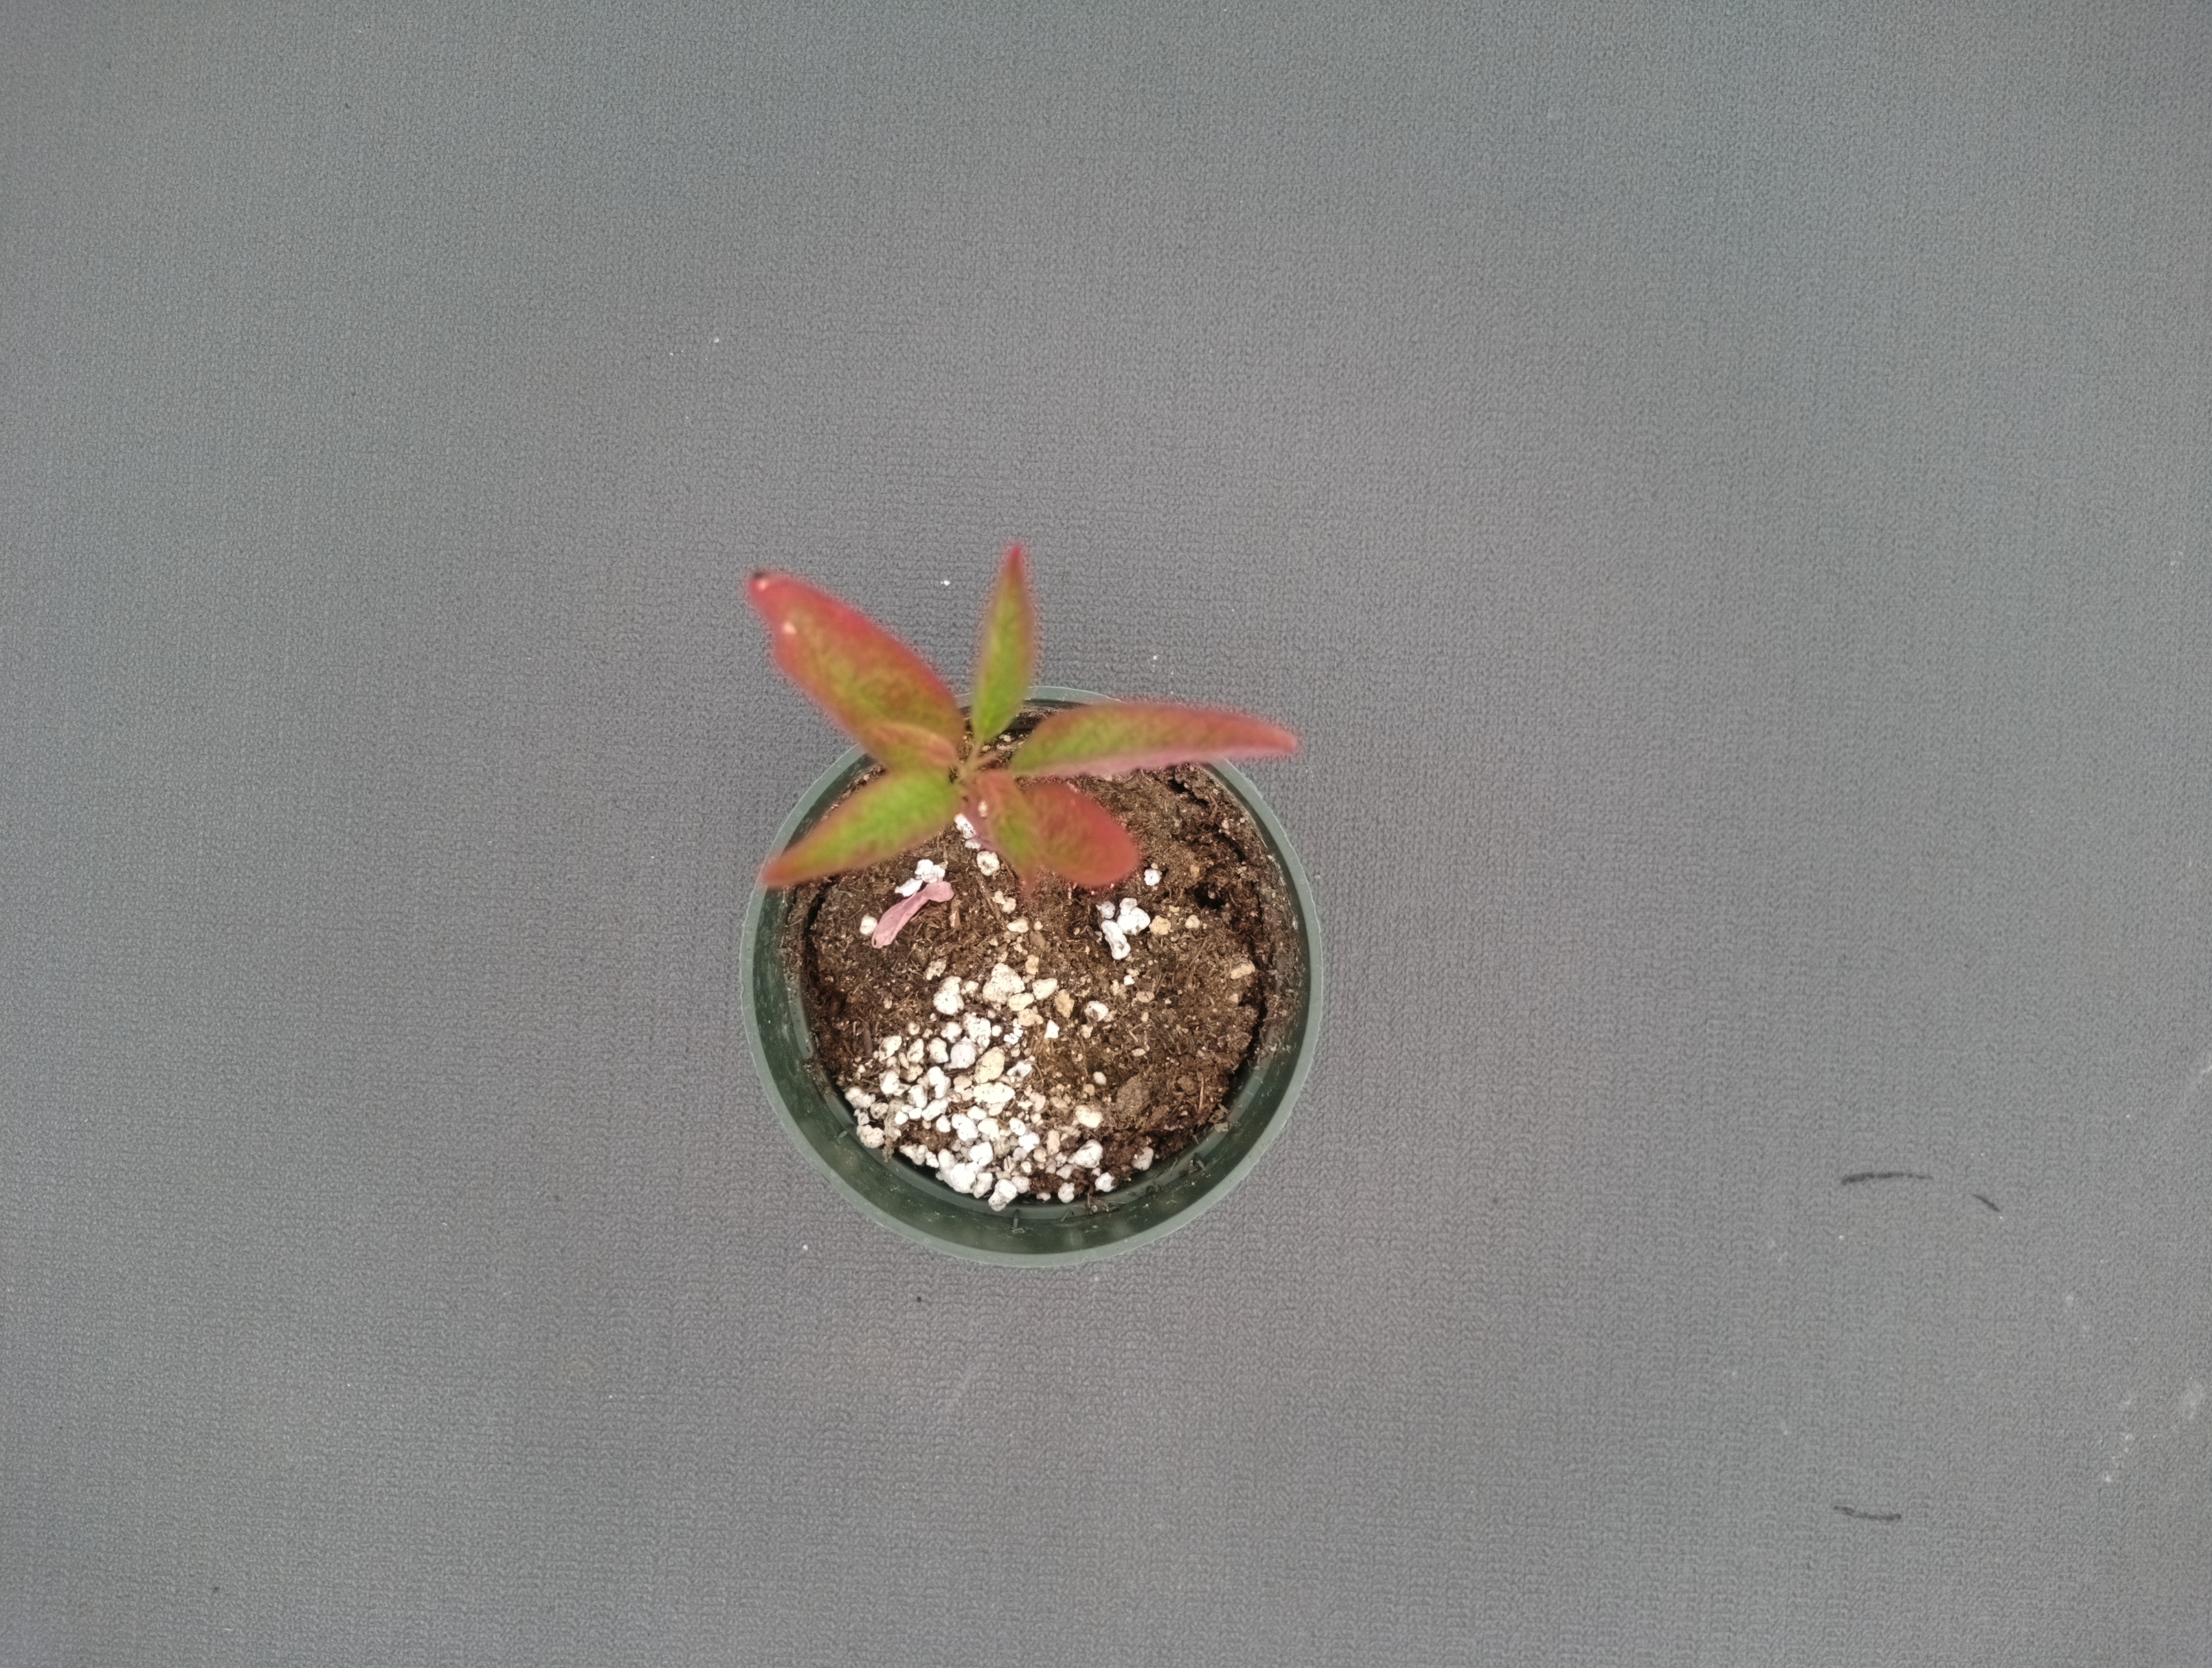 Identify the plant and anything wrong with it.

waterhemp, chlorosis only
